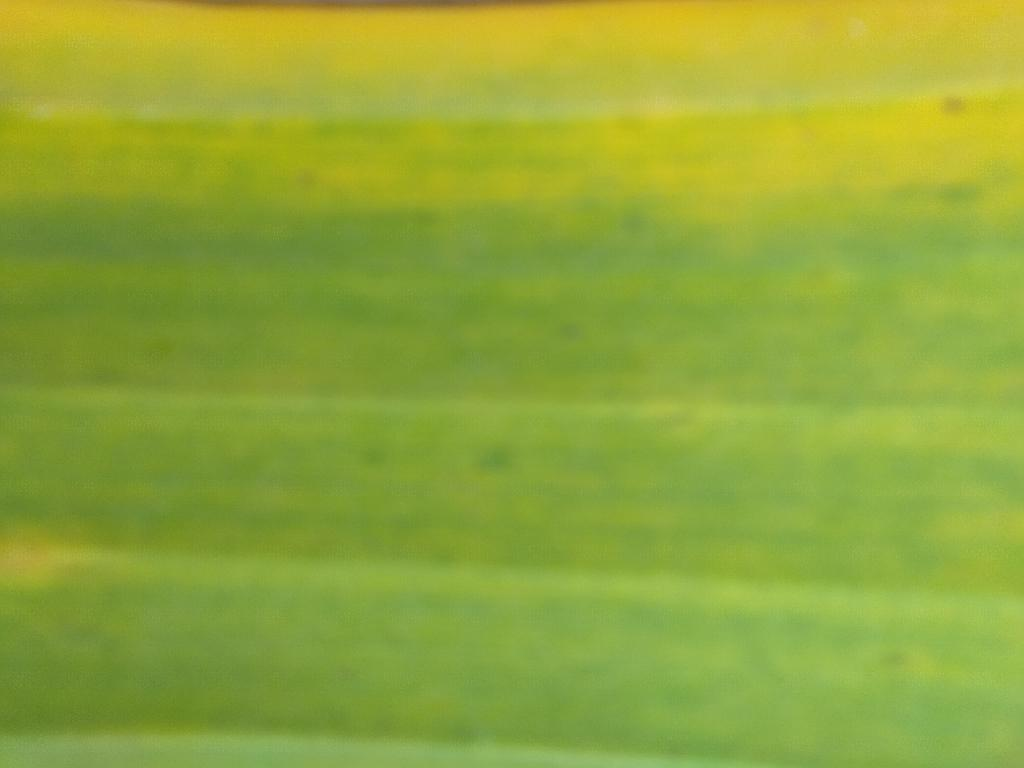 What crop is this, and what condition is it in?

banana, fusarium wilt race 1
